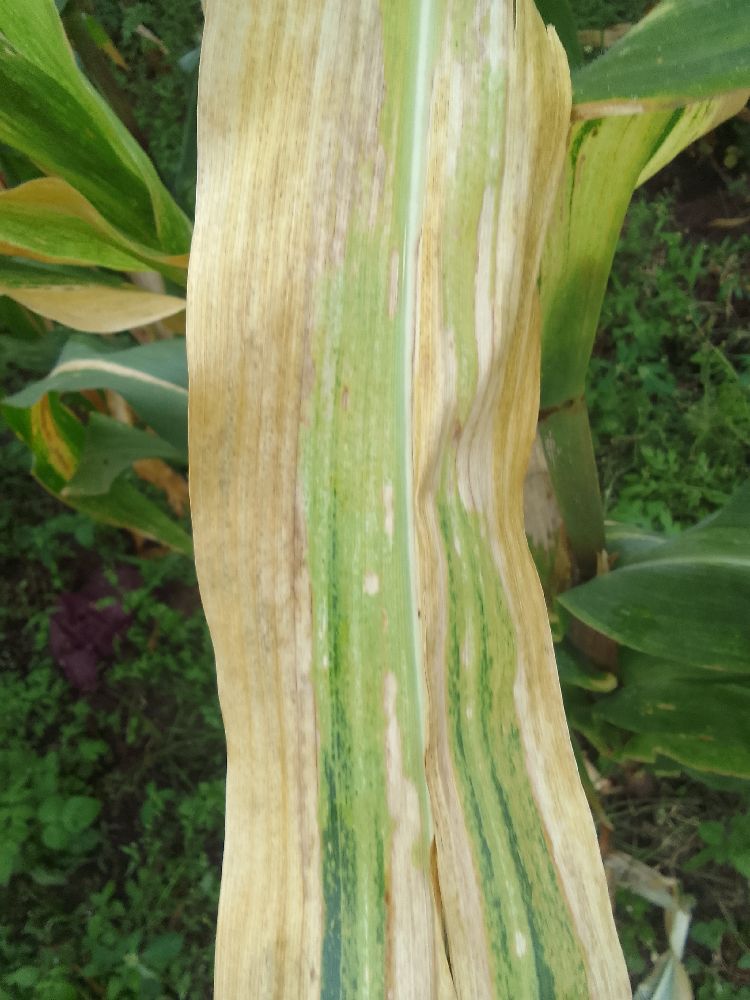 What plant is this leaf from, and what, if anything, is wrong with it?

maize, maize lethal necrosis
